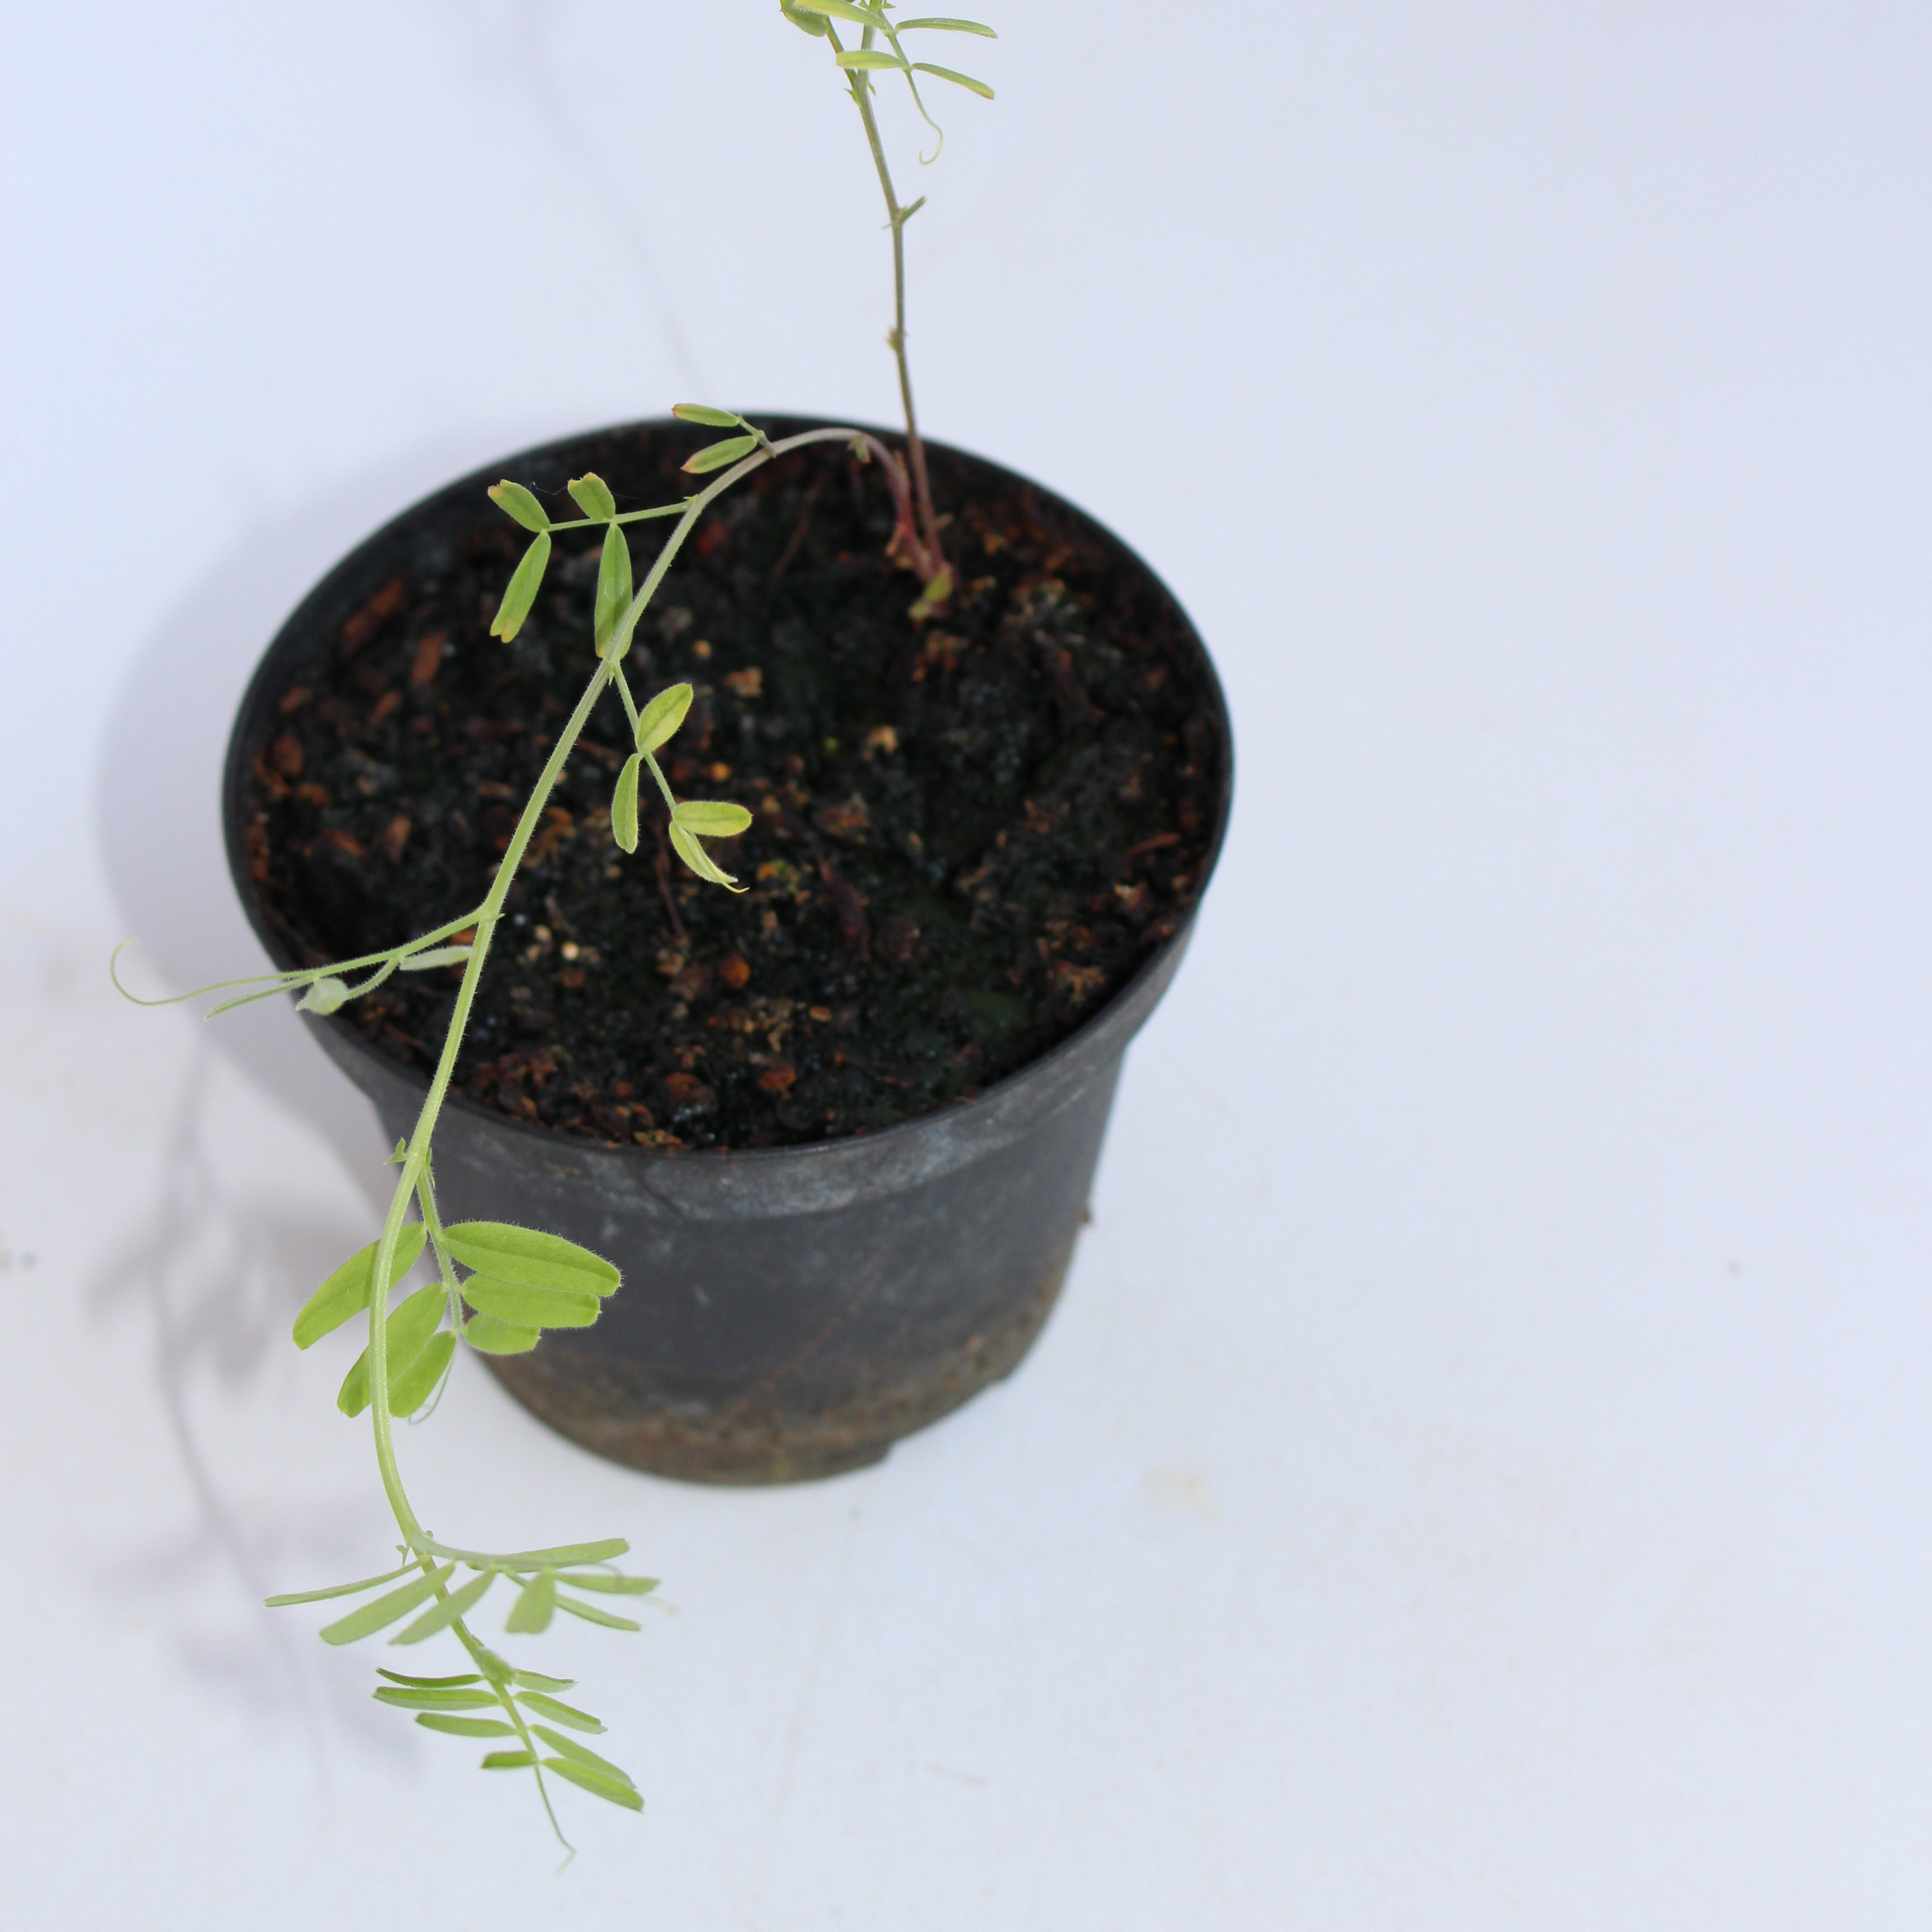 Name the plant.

Vicia sativa
